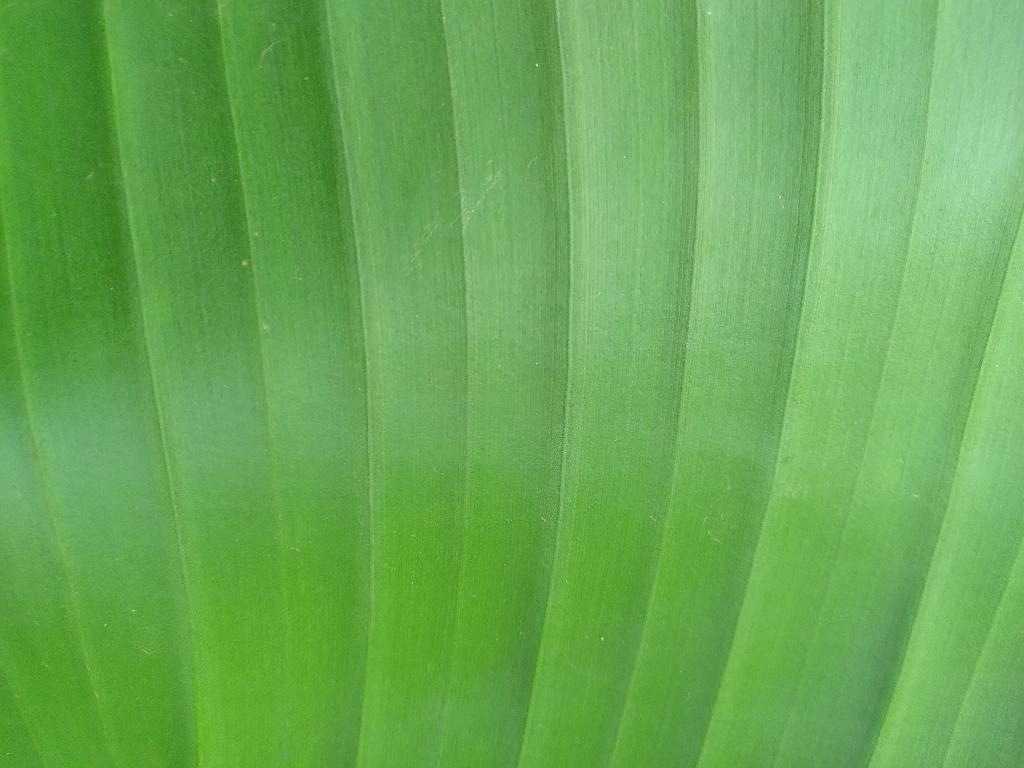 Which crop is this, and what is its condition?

banana, healthy
